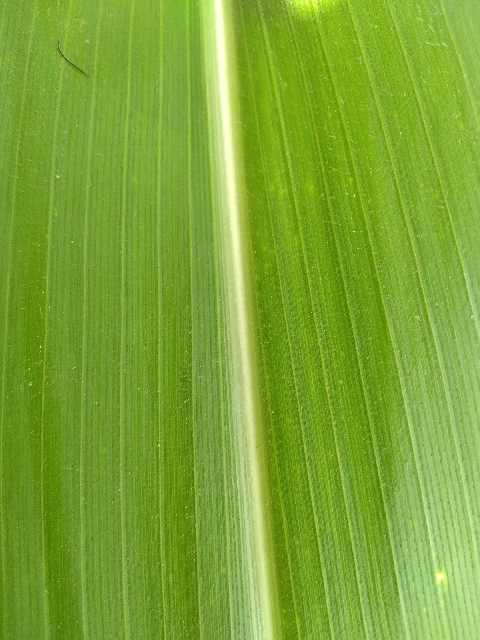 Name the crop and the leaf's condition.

maize, healthy
